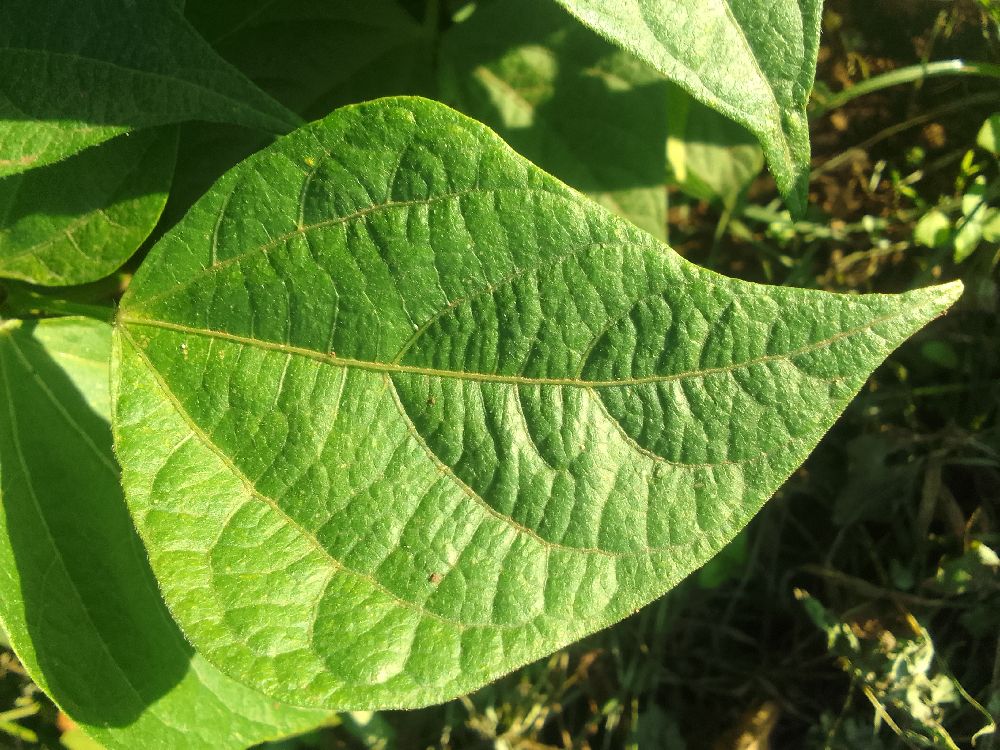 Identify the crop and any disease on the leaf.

common bean, healthy
